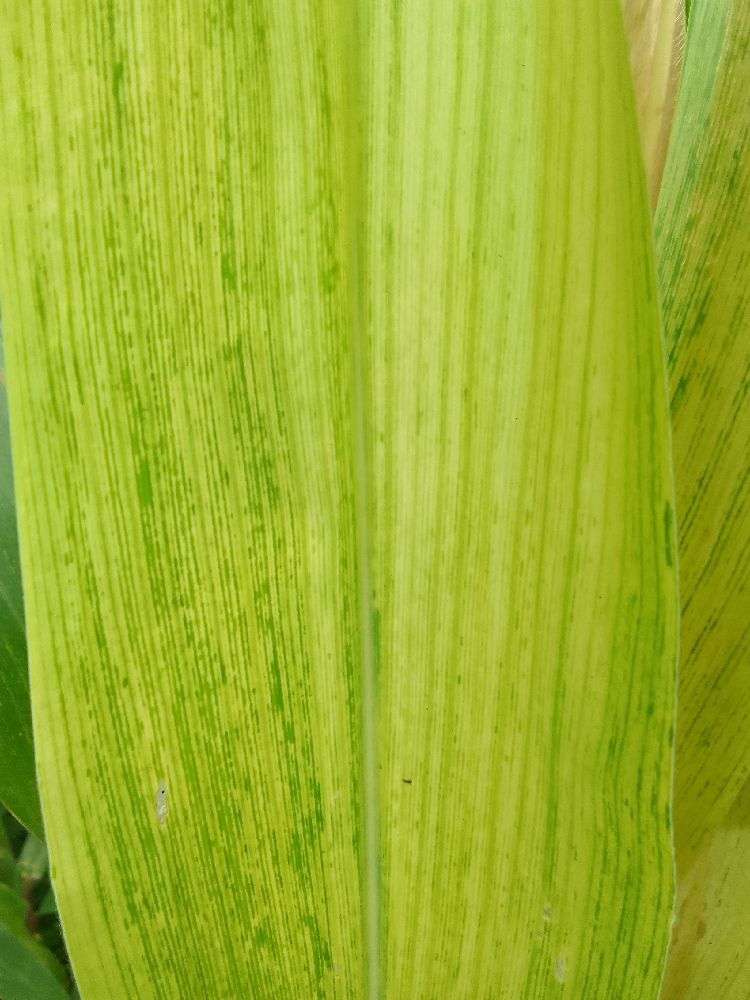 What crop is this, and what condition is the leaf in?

maize, maize lethal necrosis
